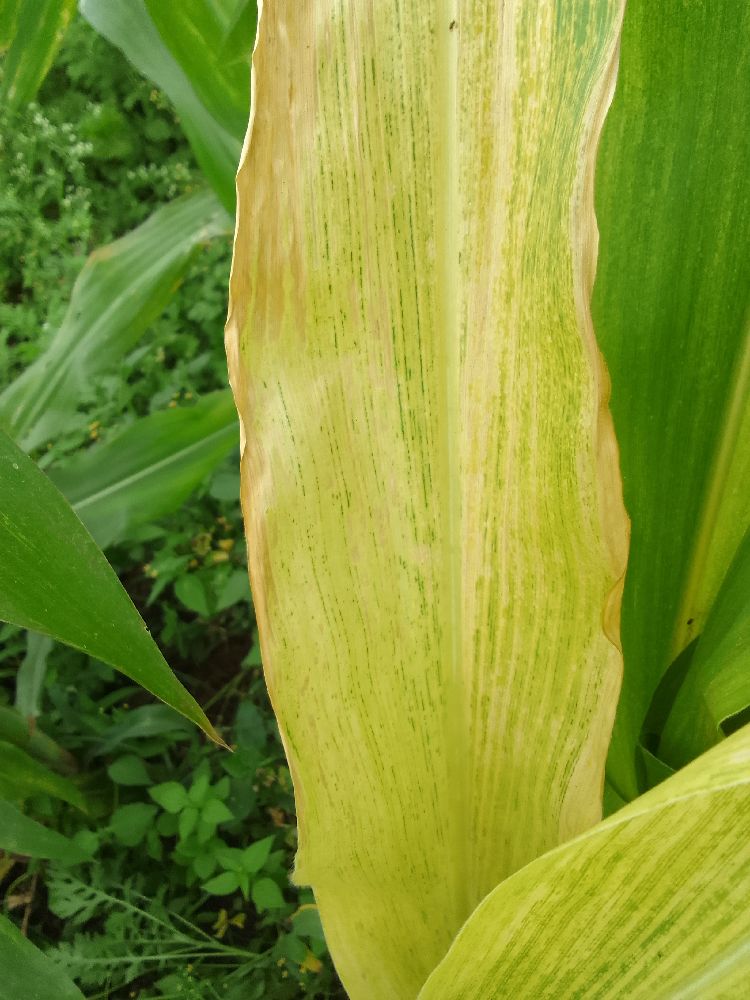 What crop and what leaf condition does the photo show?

maize, maize lethal necrosis
